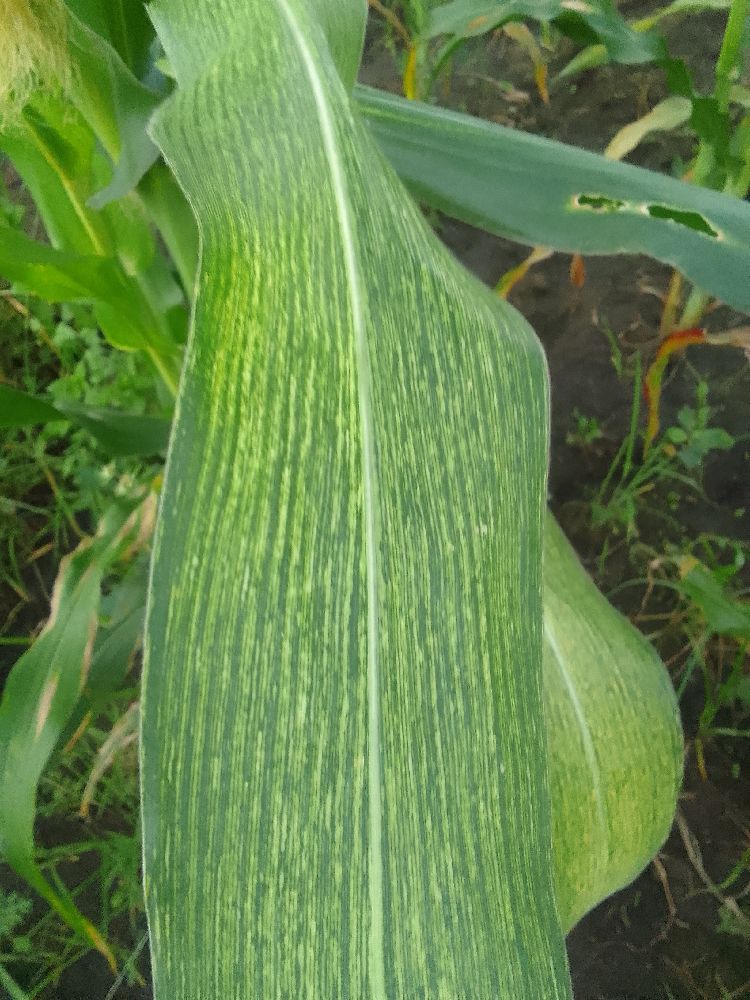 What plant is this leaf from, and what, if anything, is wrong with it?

maize, maize streak virus
